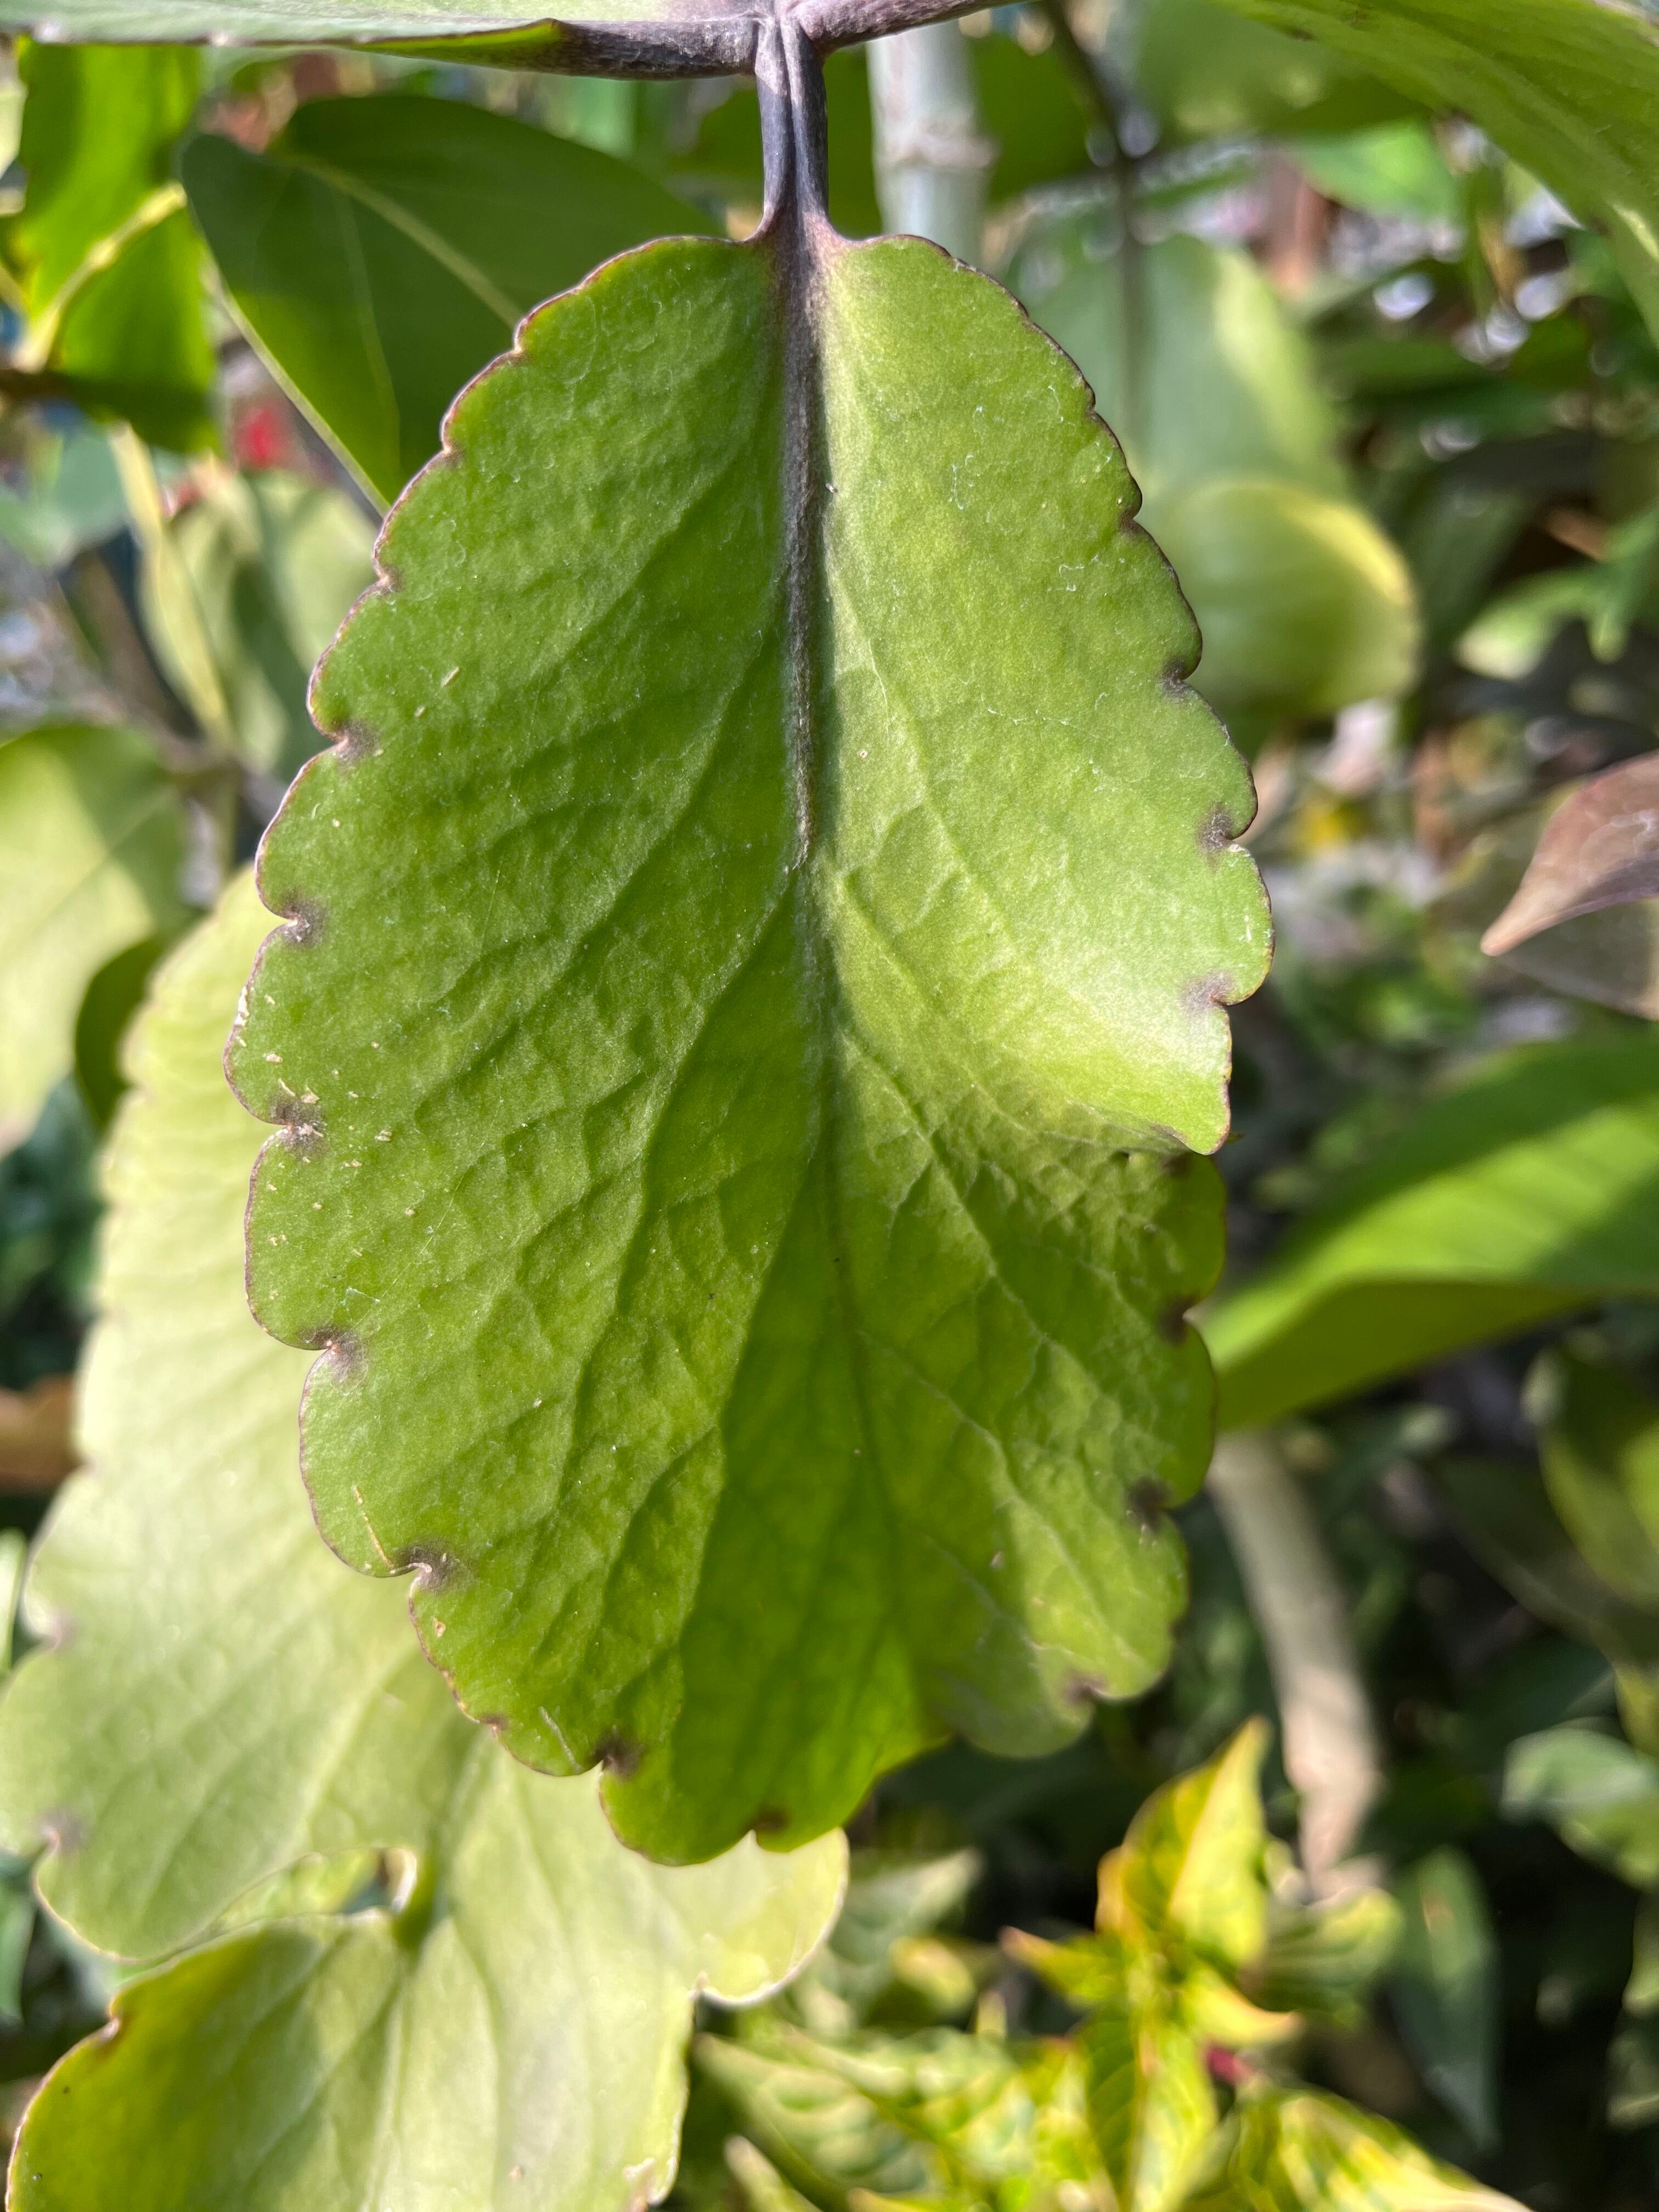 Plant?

pathorkuci
